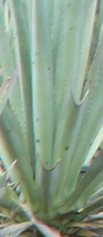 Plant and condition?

agave, healthy
